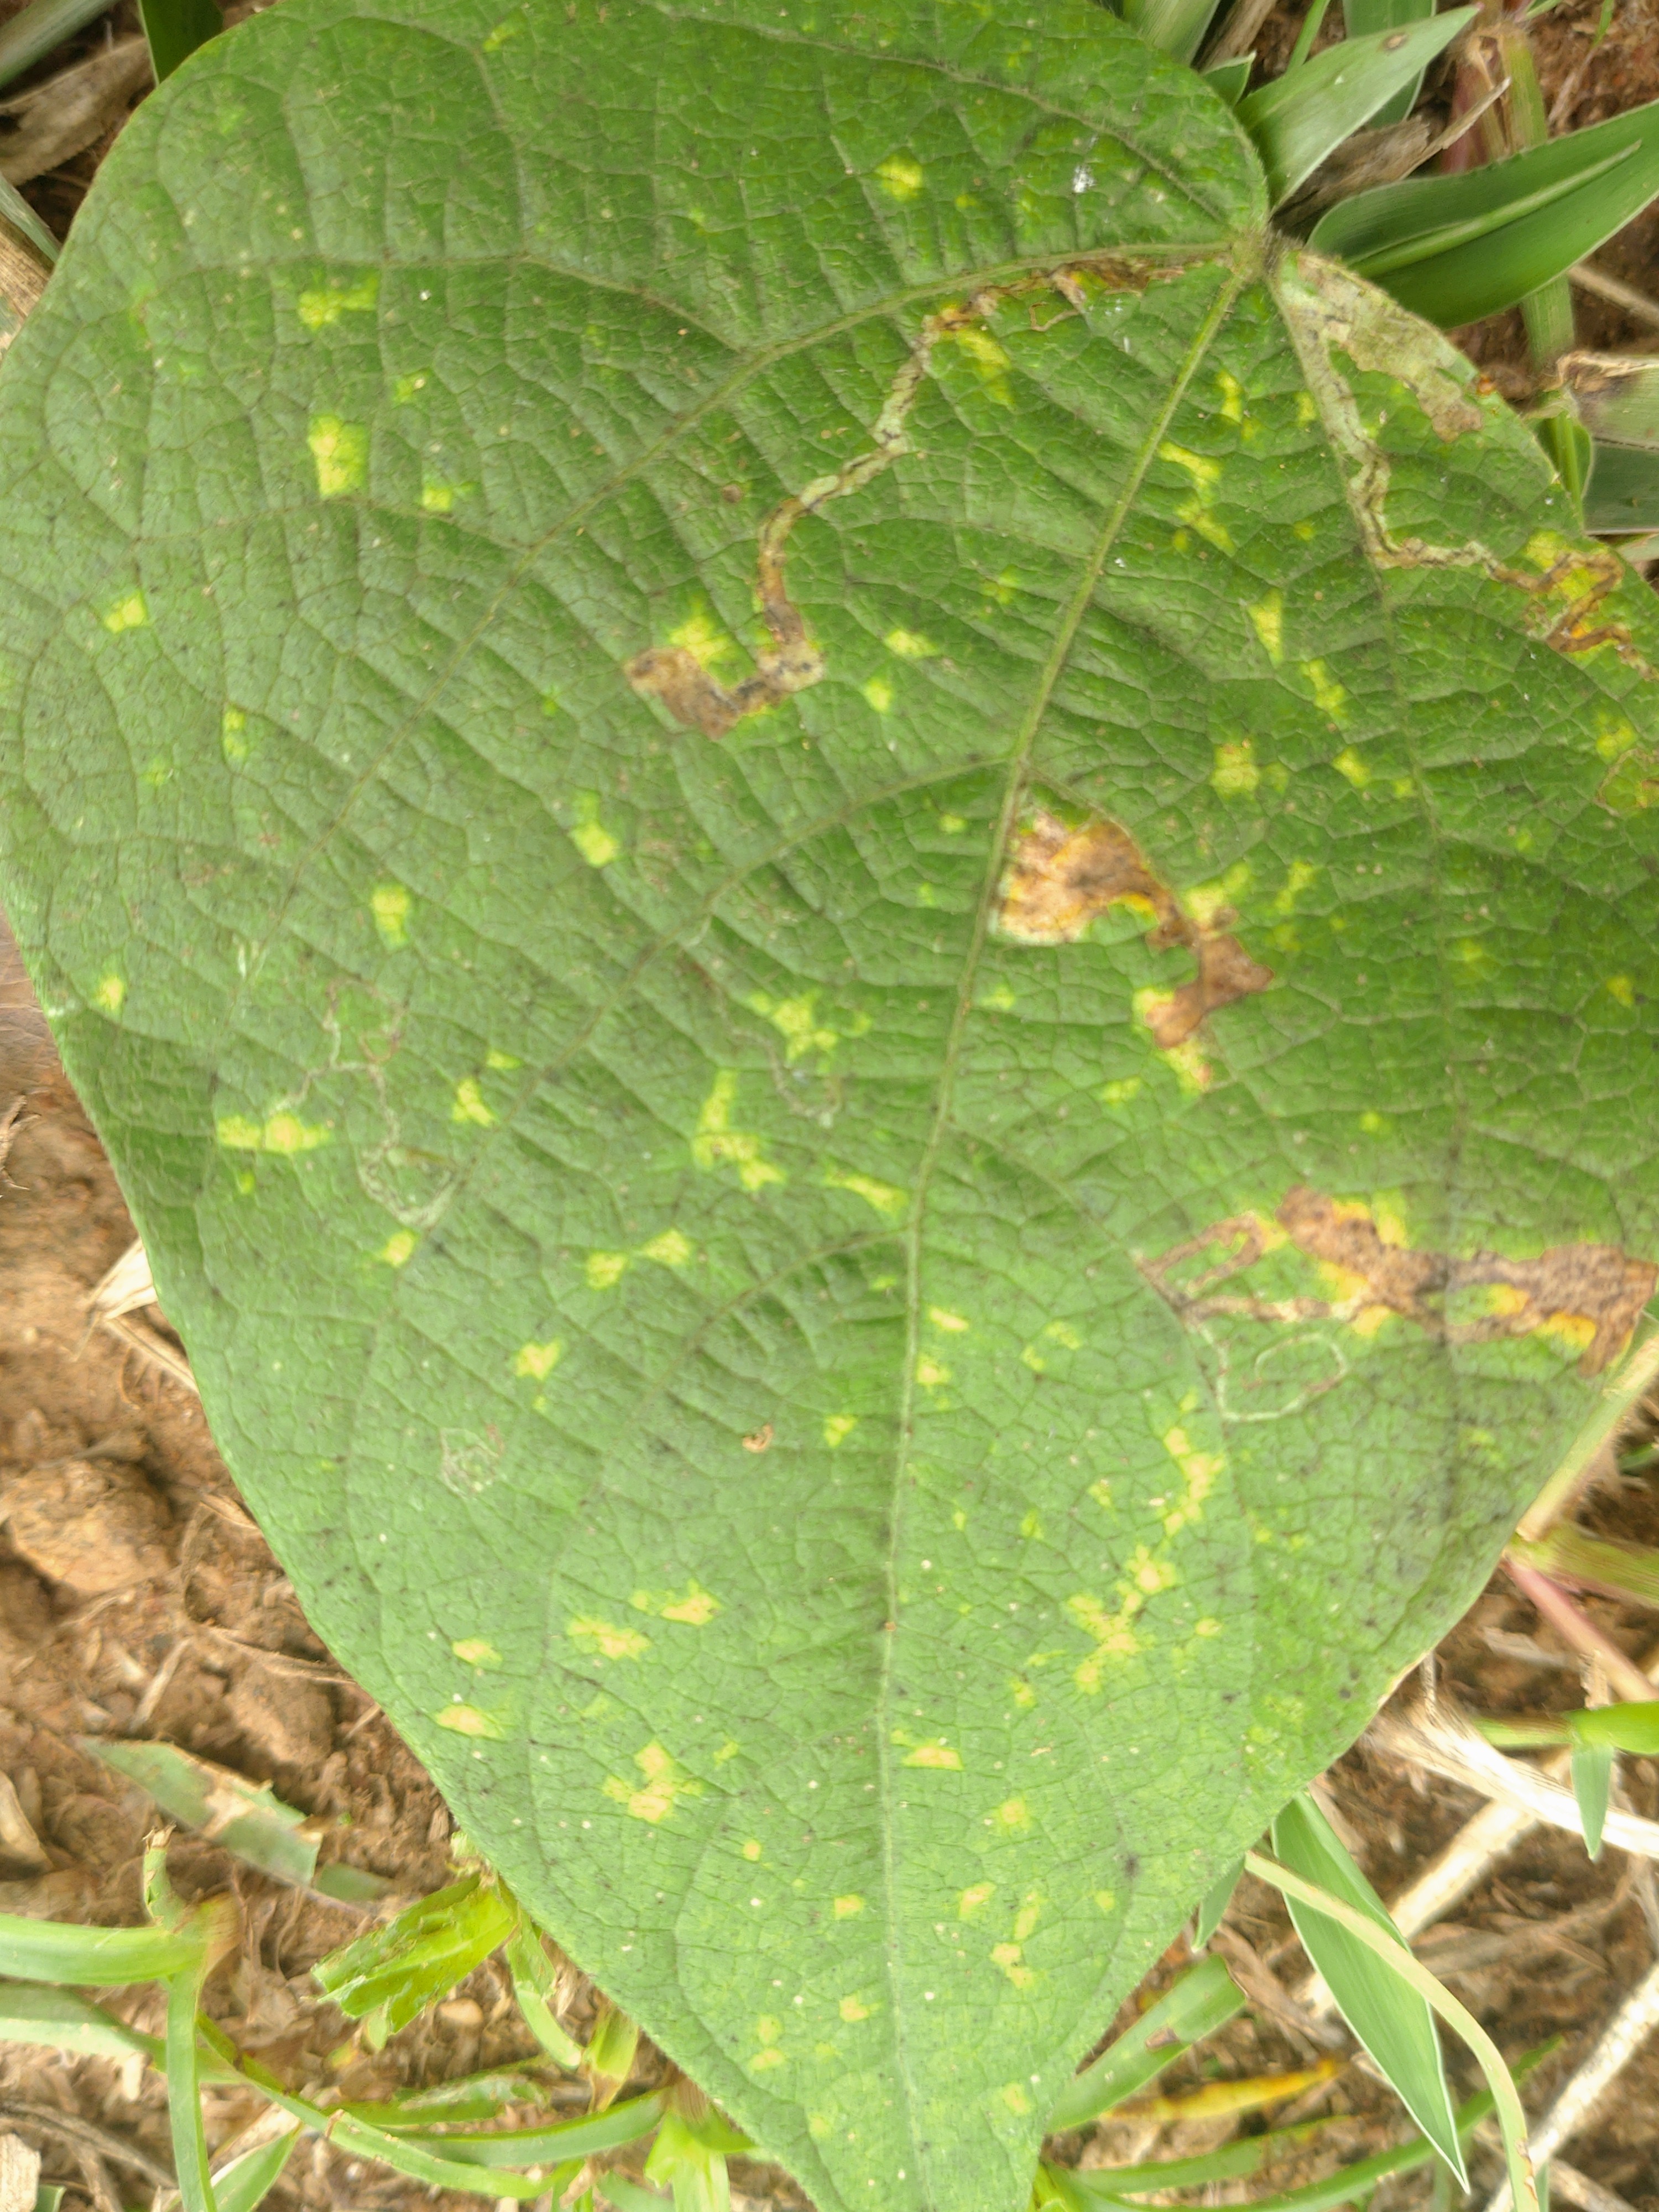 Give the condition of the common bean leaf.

rust
